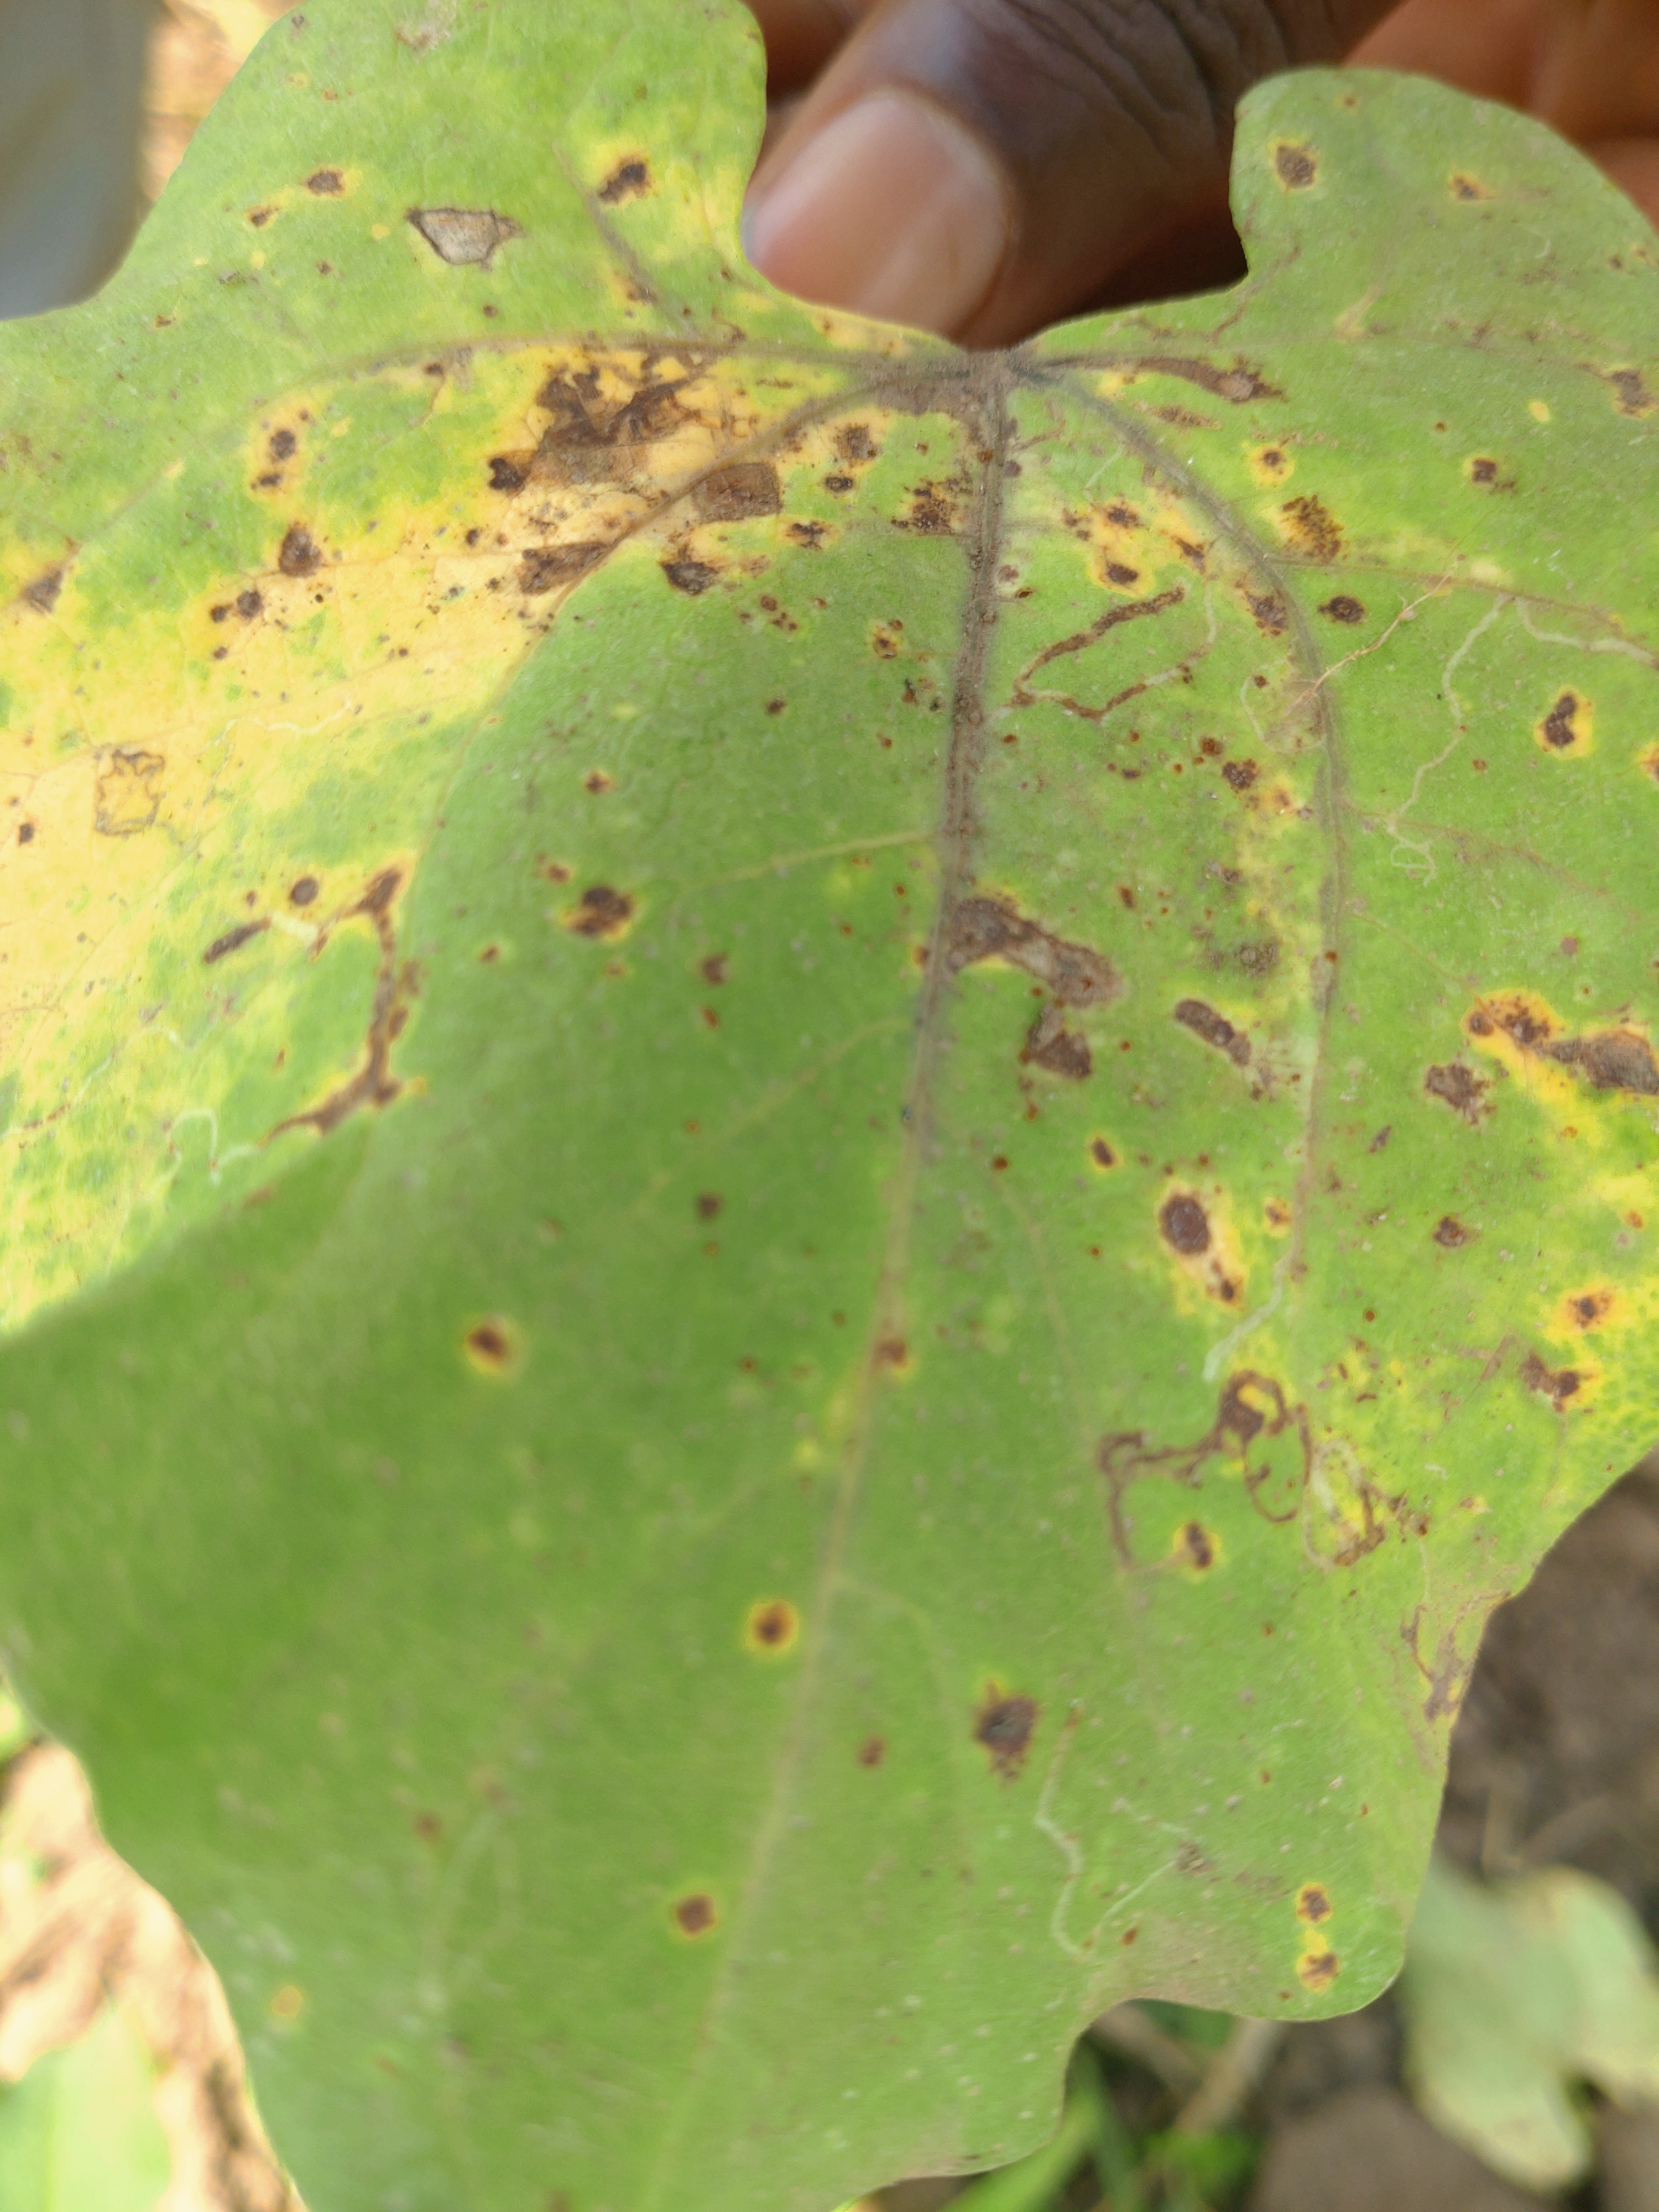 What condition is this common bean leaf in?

anthracnose
